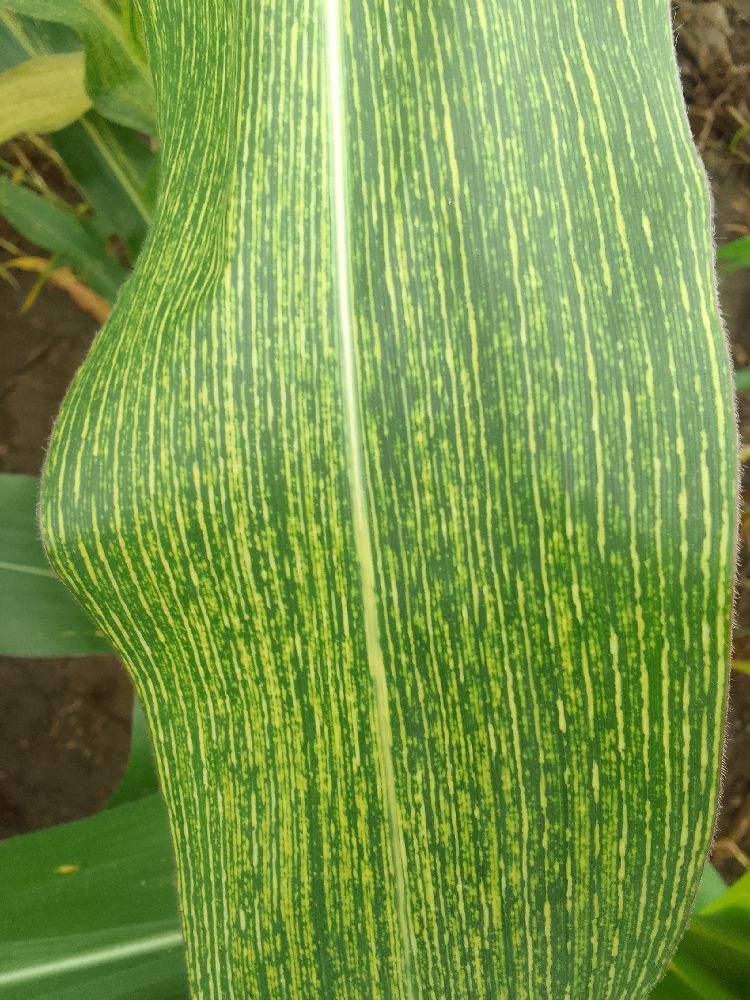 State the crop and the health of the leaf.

maize, maize streak virus
